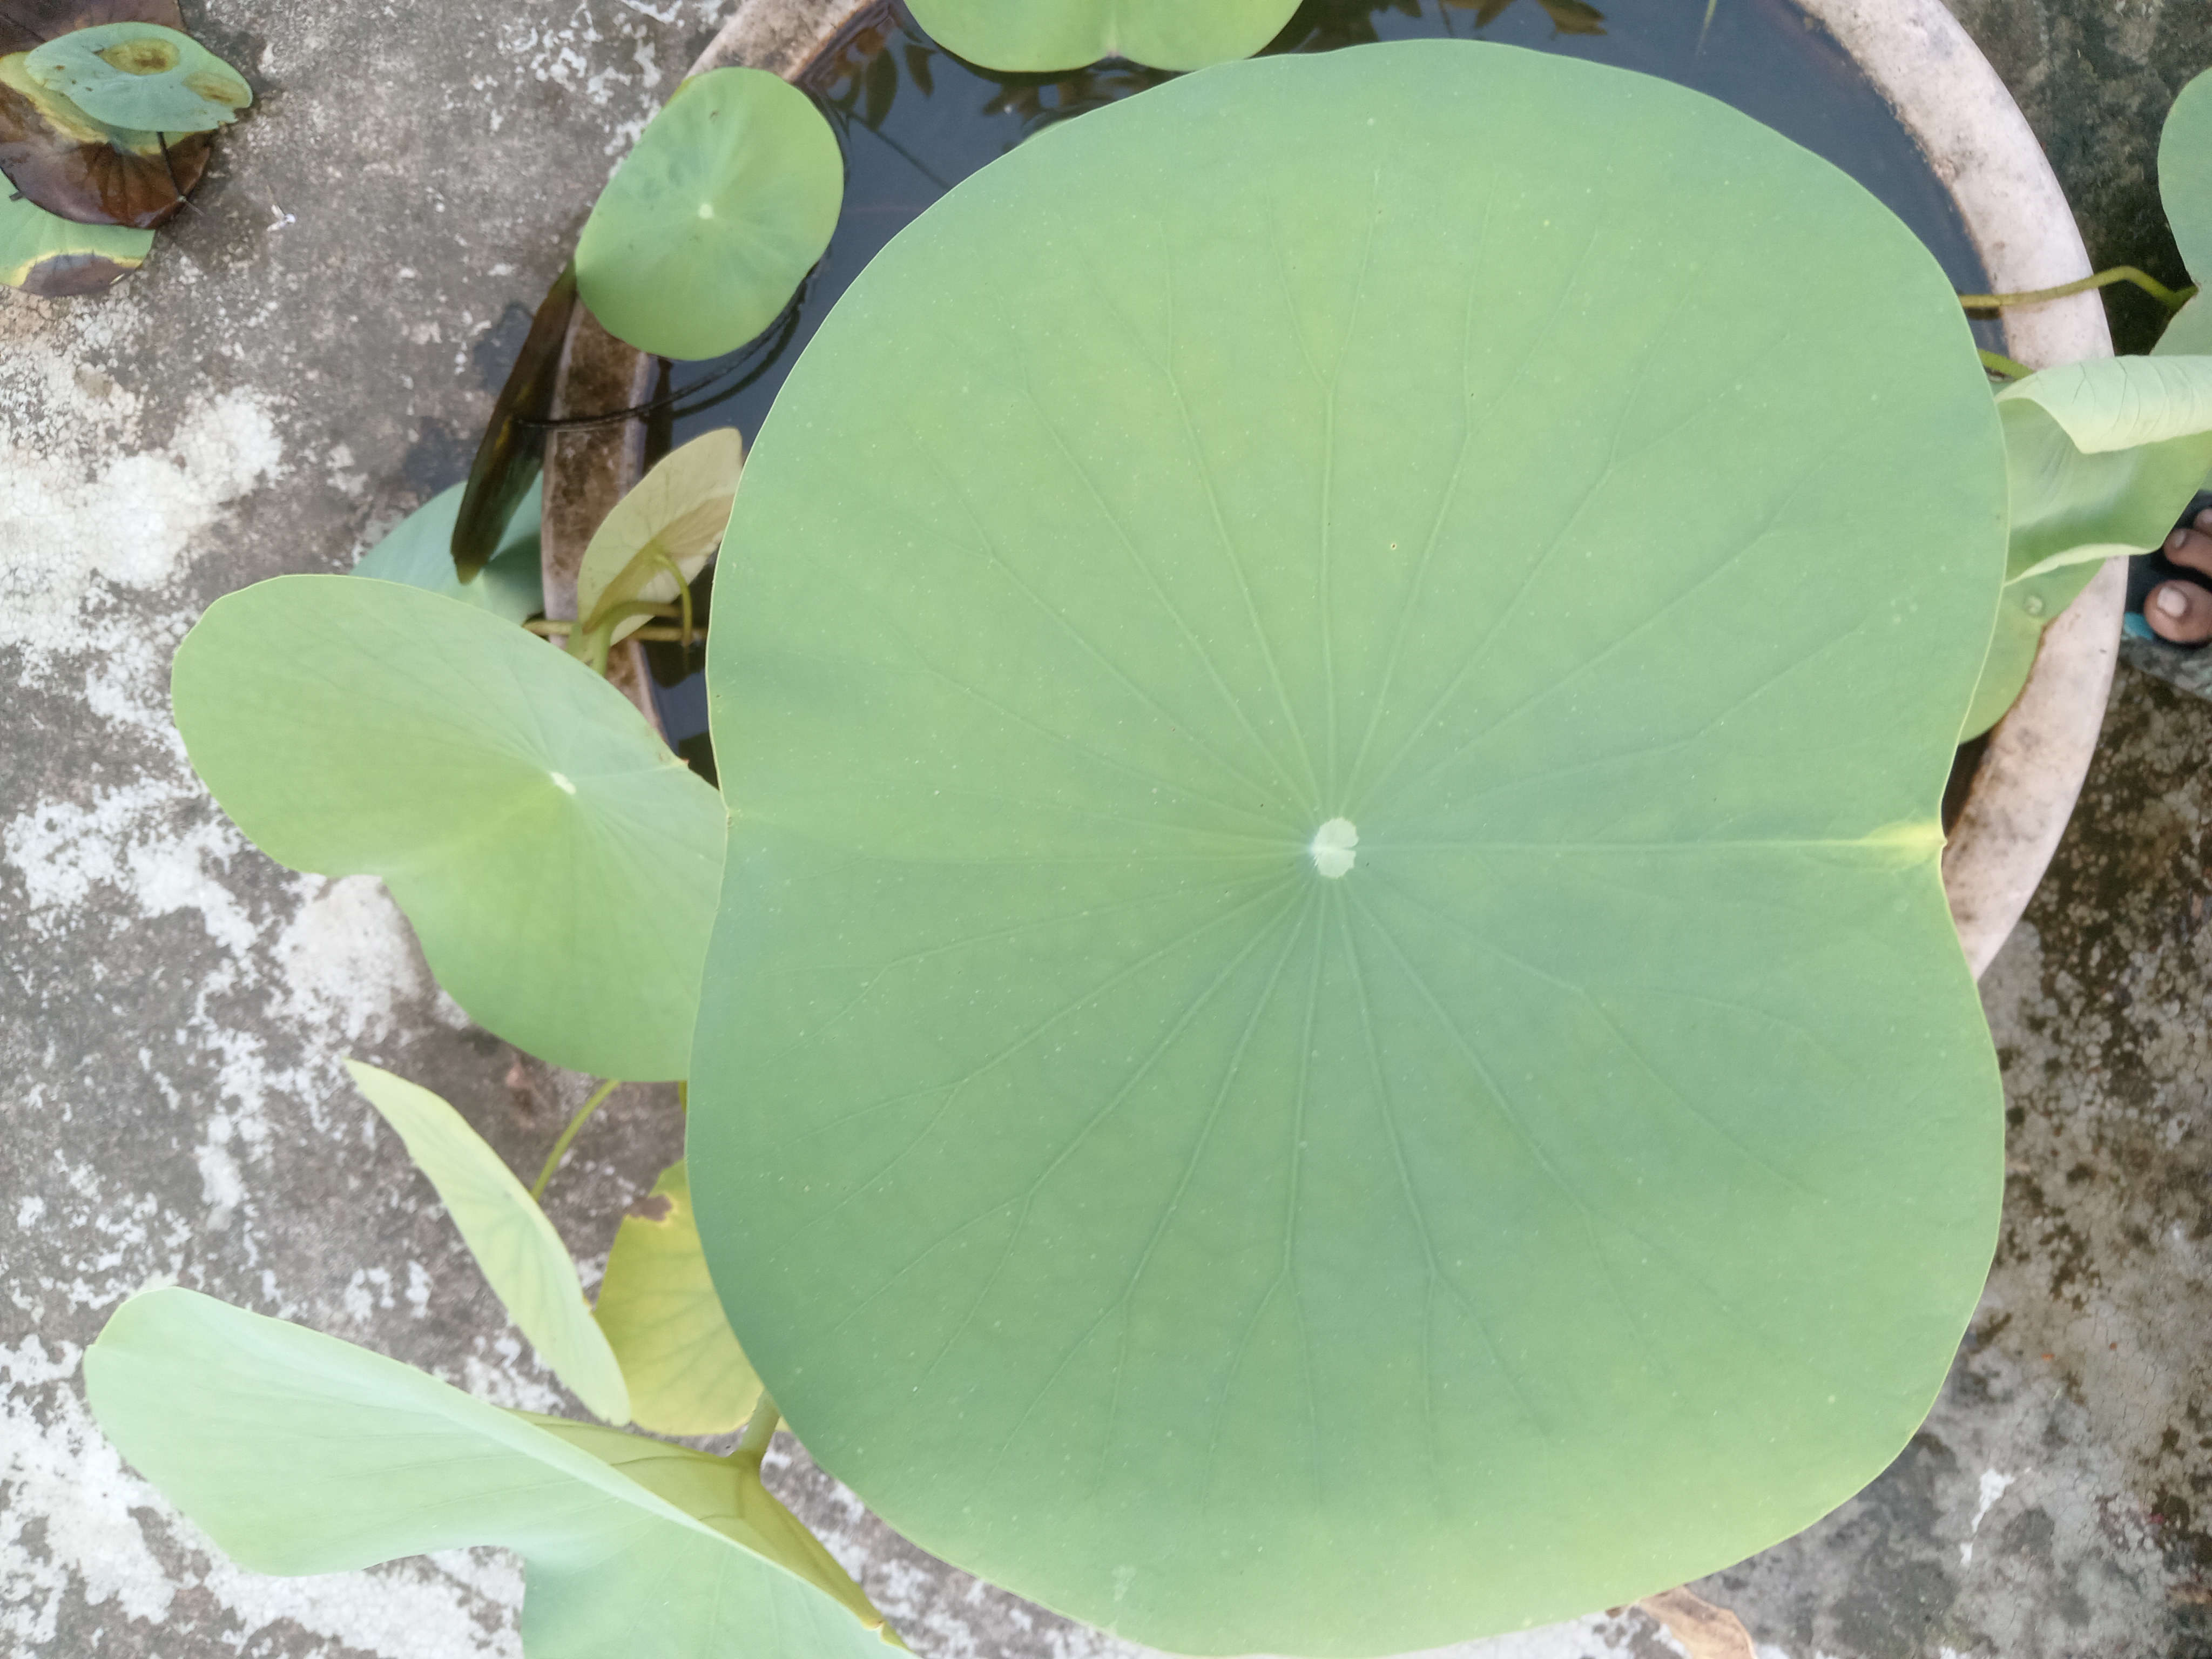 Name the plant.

lotus
